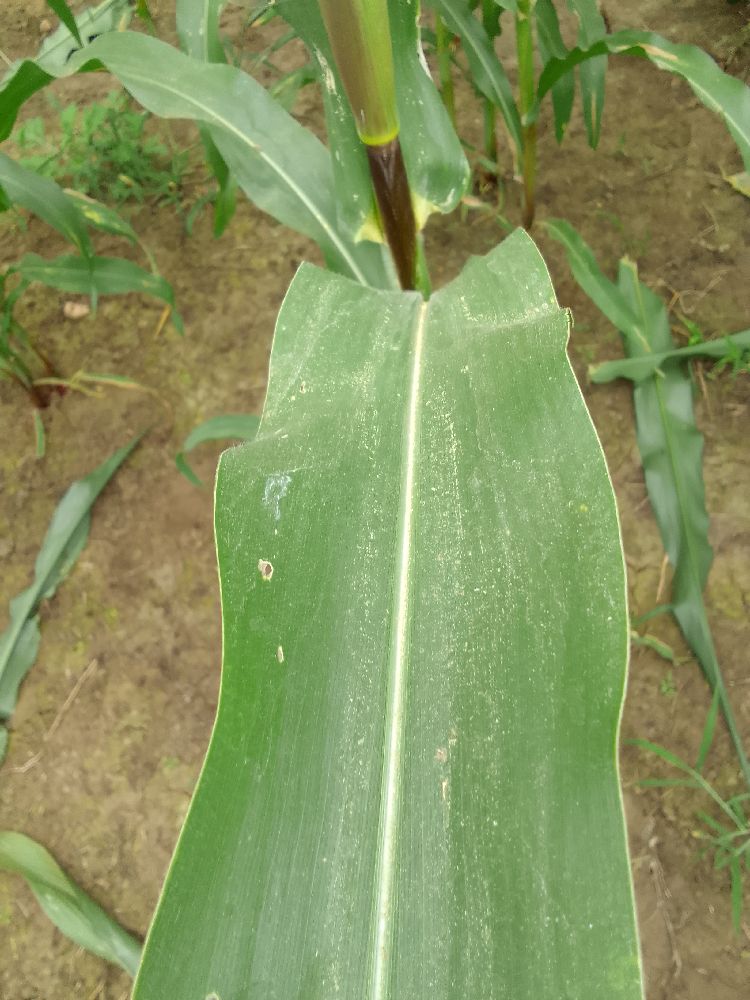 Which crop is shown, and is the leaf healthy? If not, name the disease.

maize, healthy
